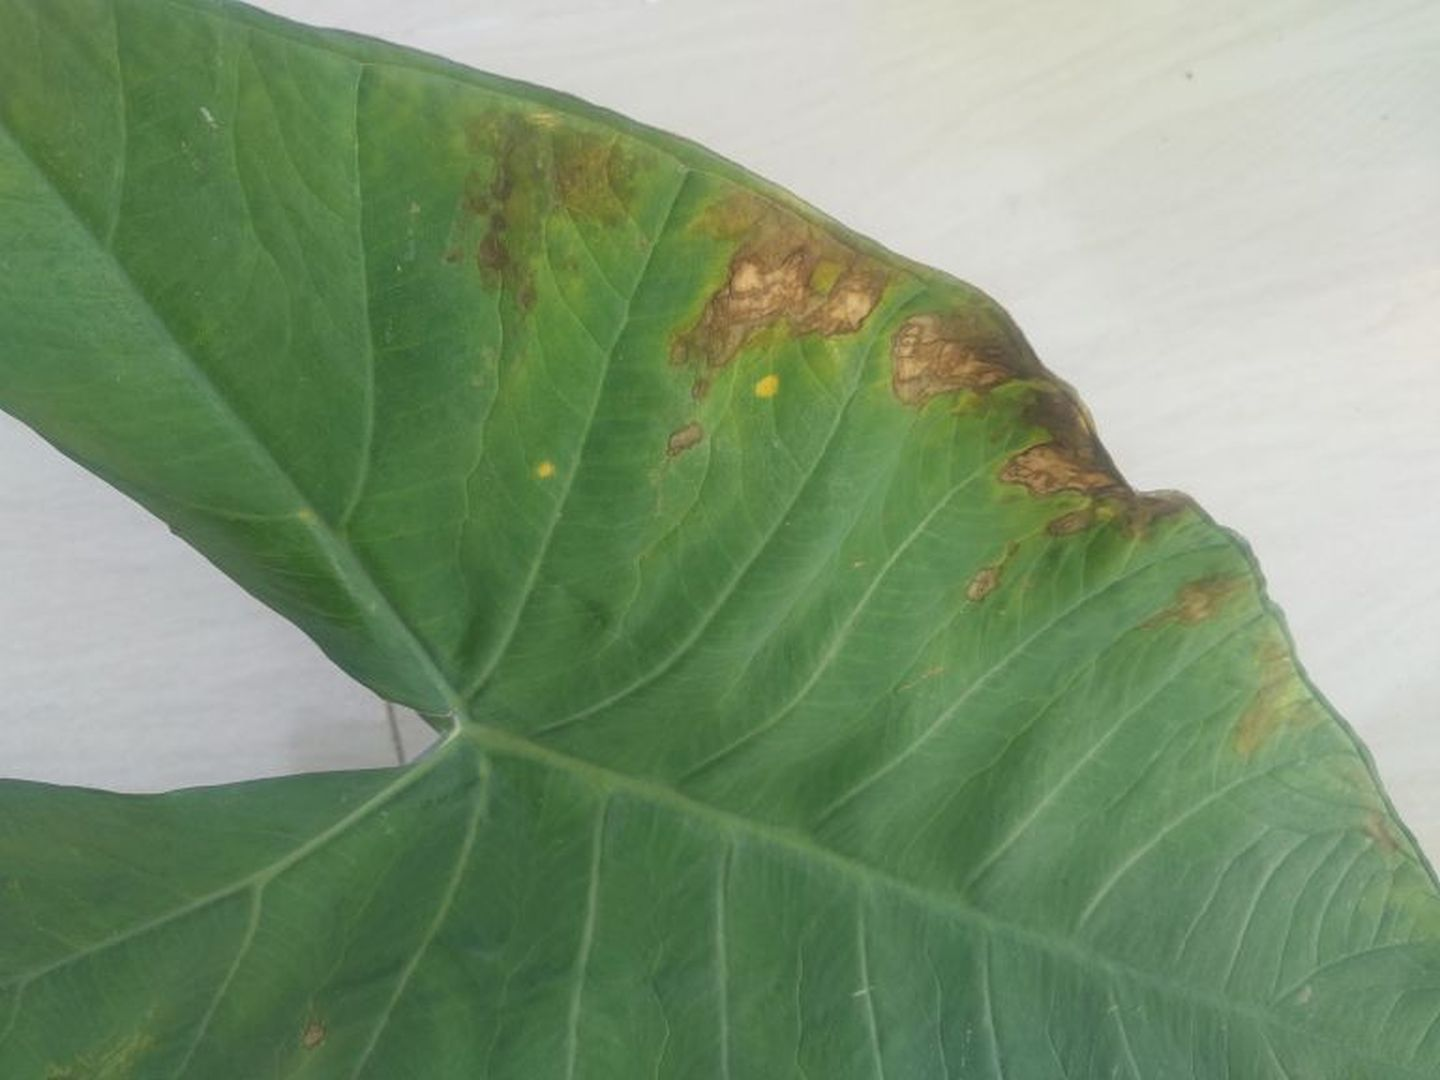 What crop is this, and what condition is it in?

taro, leaf blight
